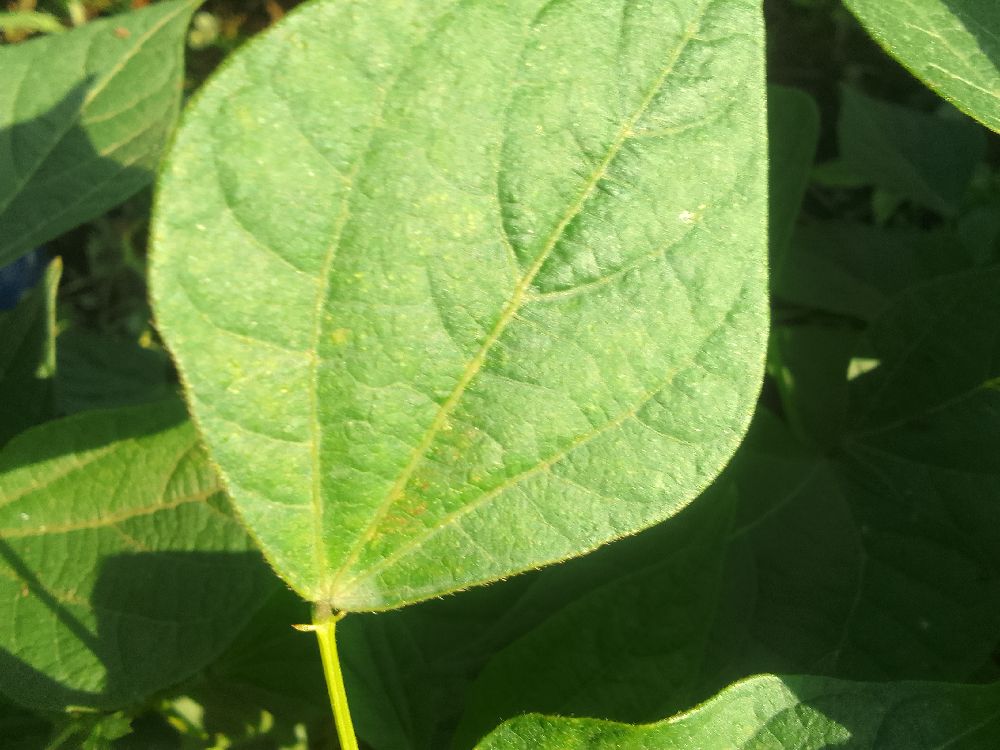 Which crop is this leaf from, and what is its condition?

common bean, healthy
